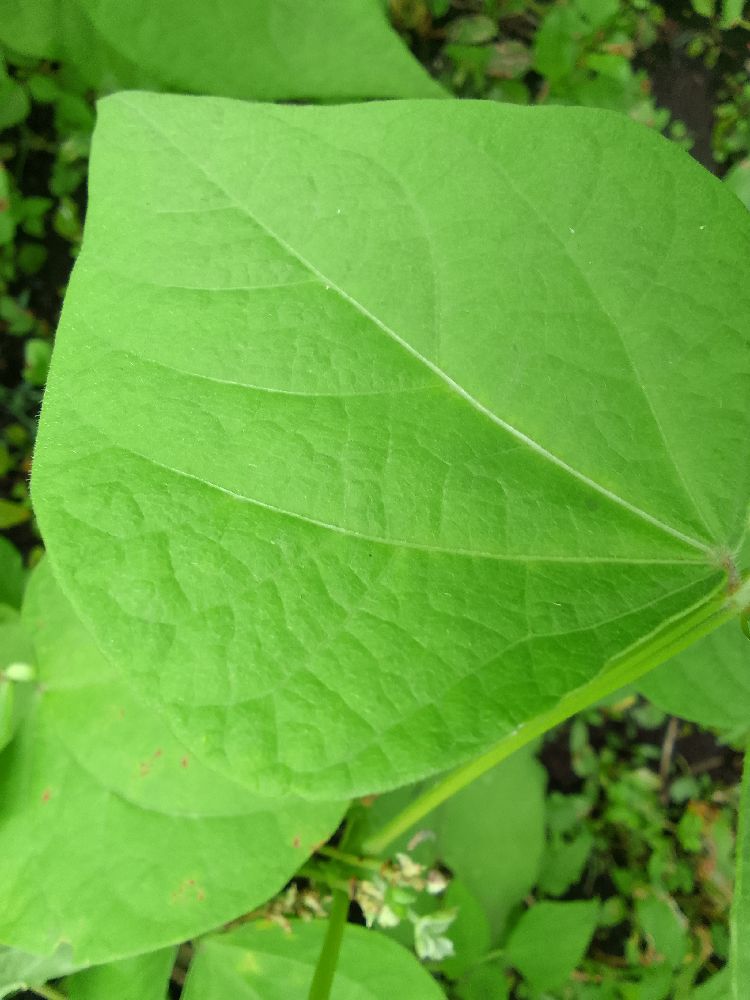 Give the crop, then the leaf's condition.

common bean, healthy
